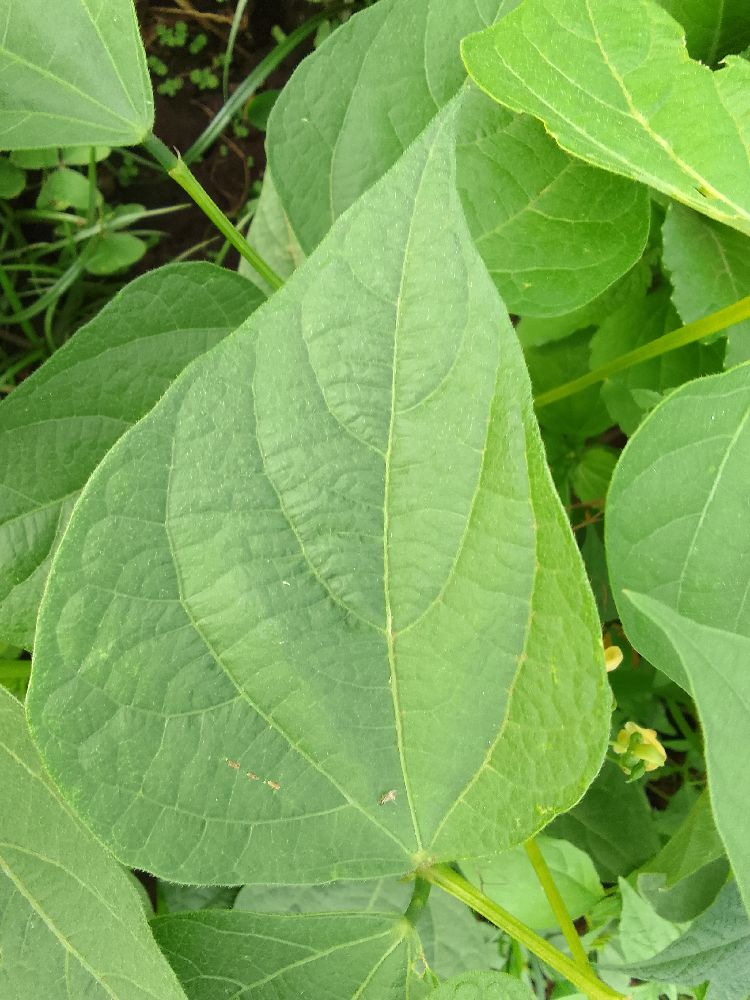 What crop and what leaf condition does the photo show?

common bean, healthy
